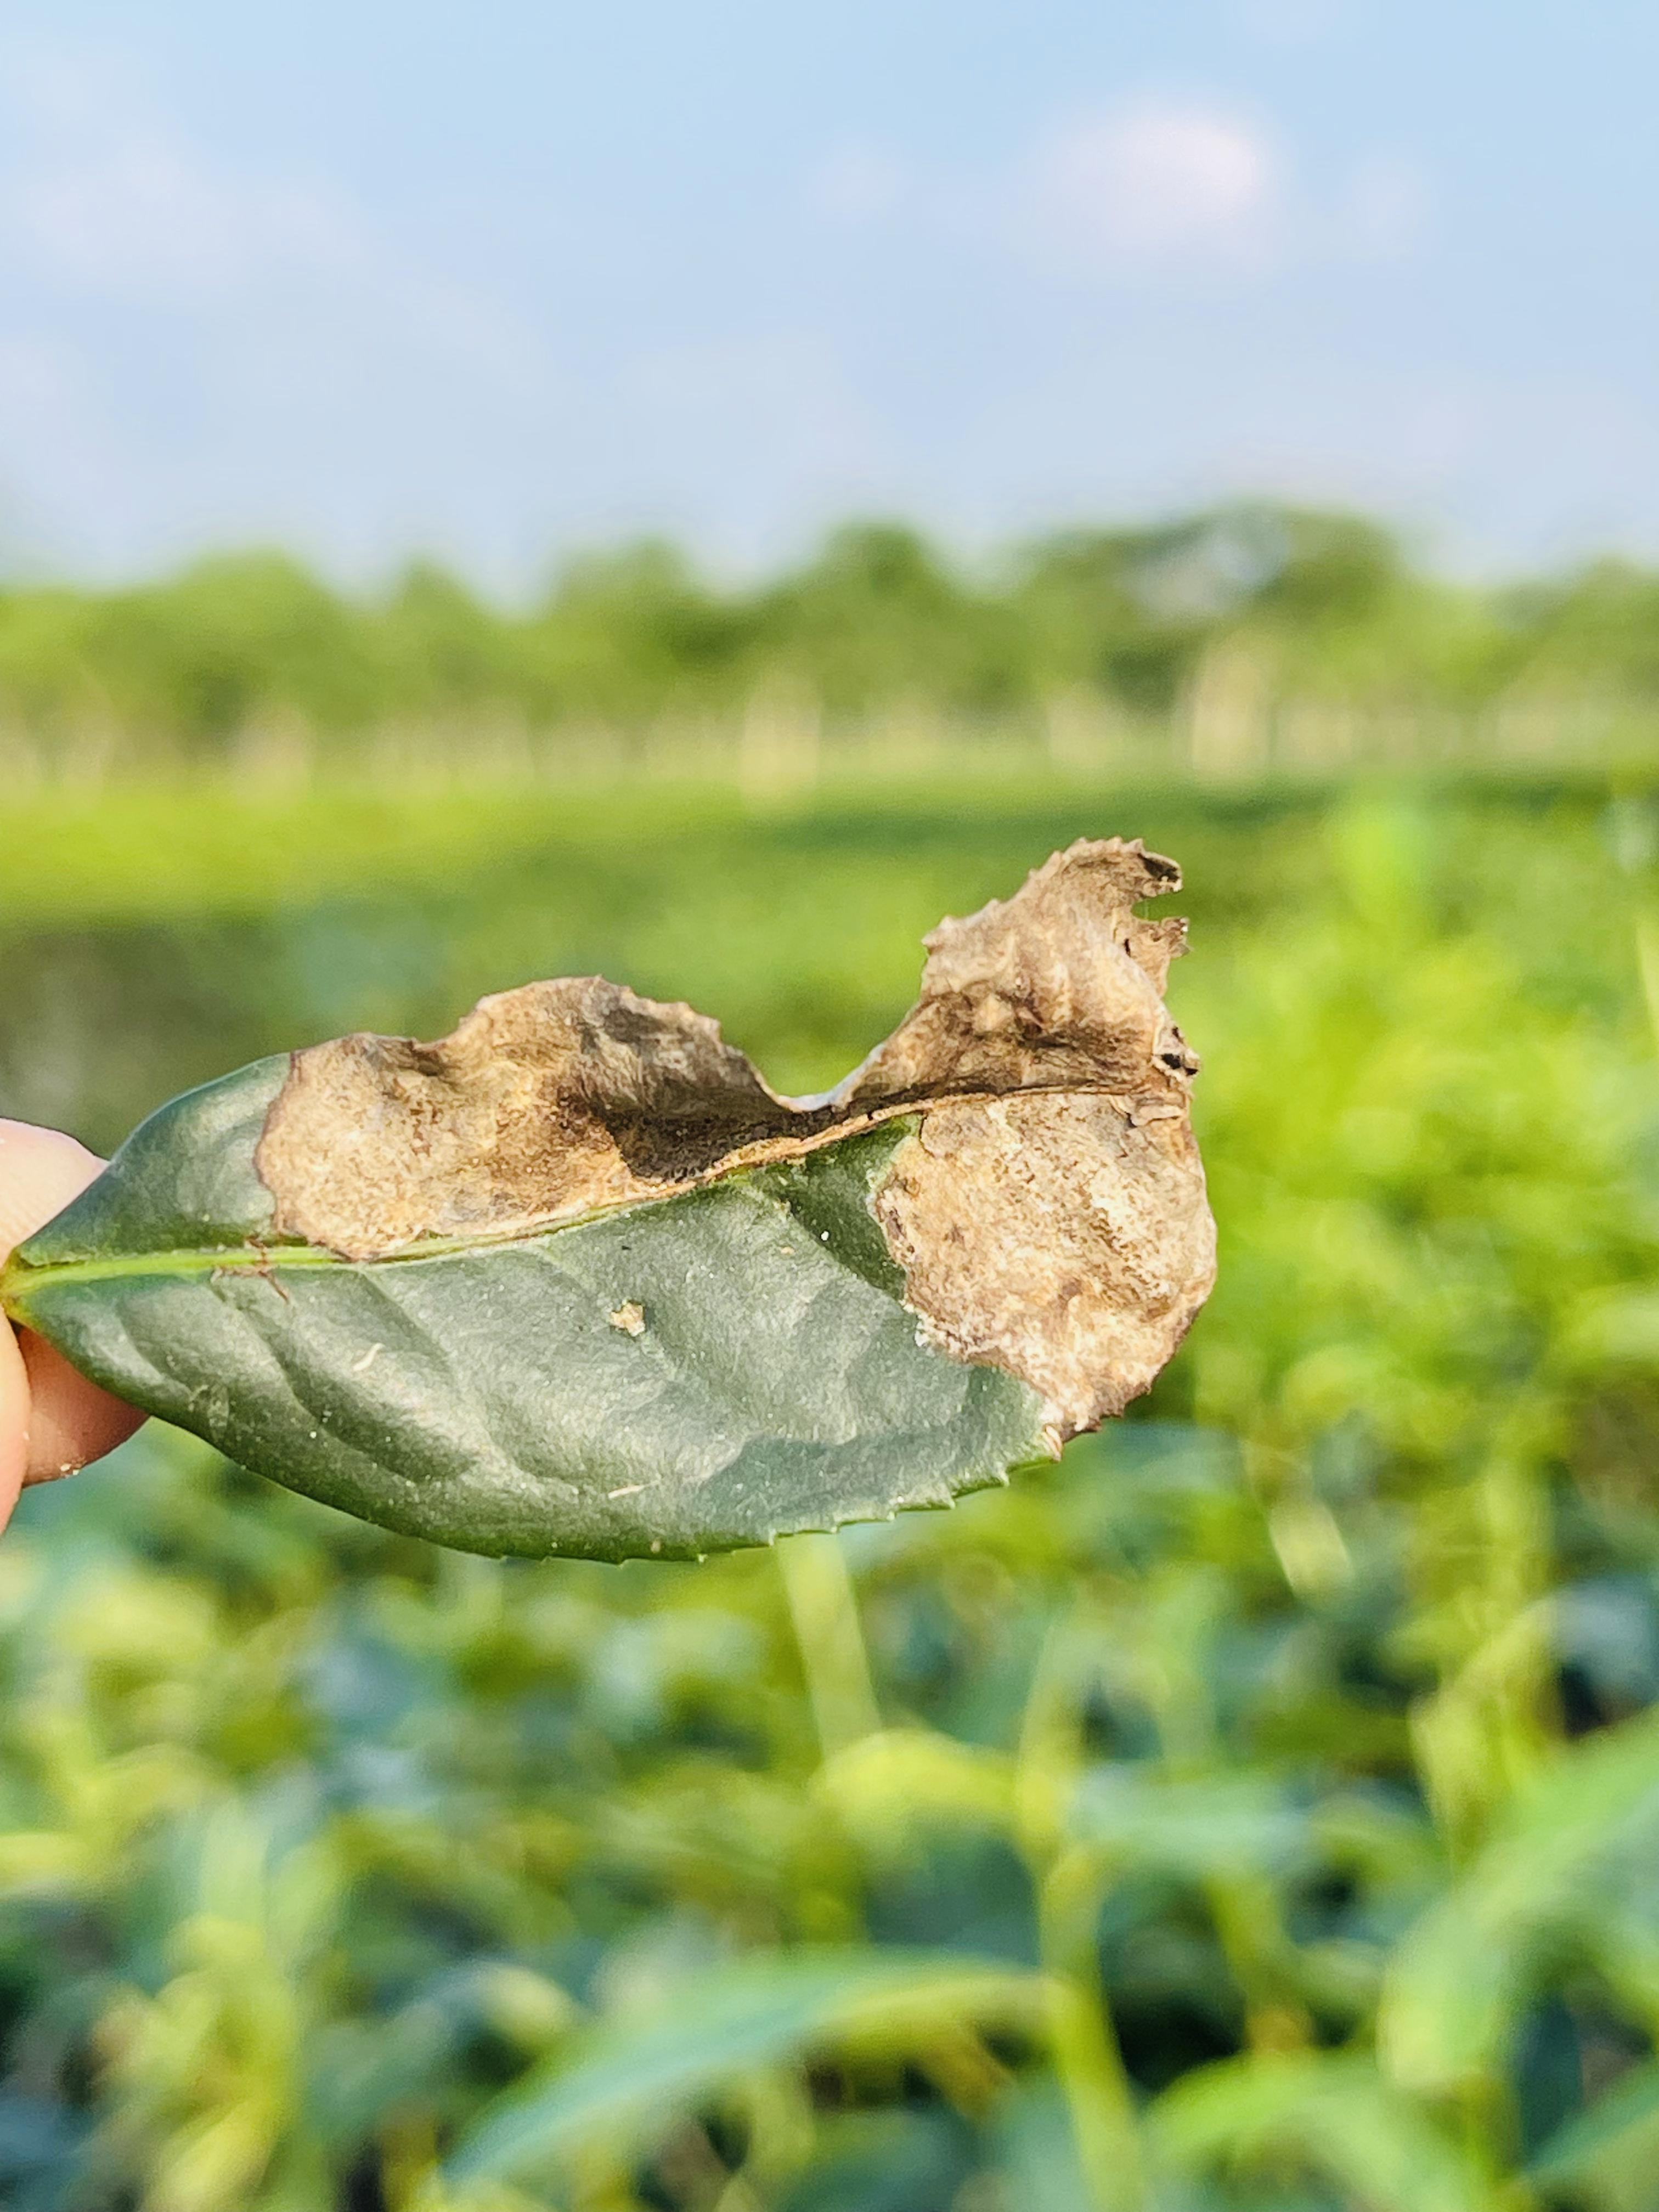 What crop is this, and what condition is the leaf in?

tea, blight
